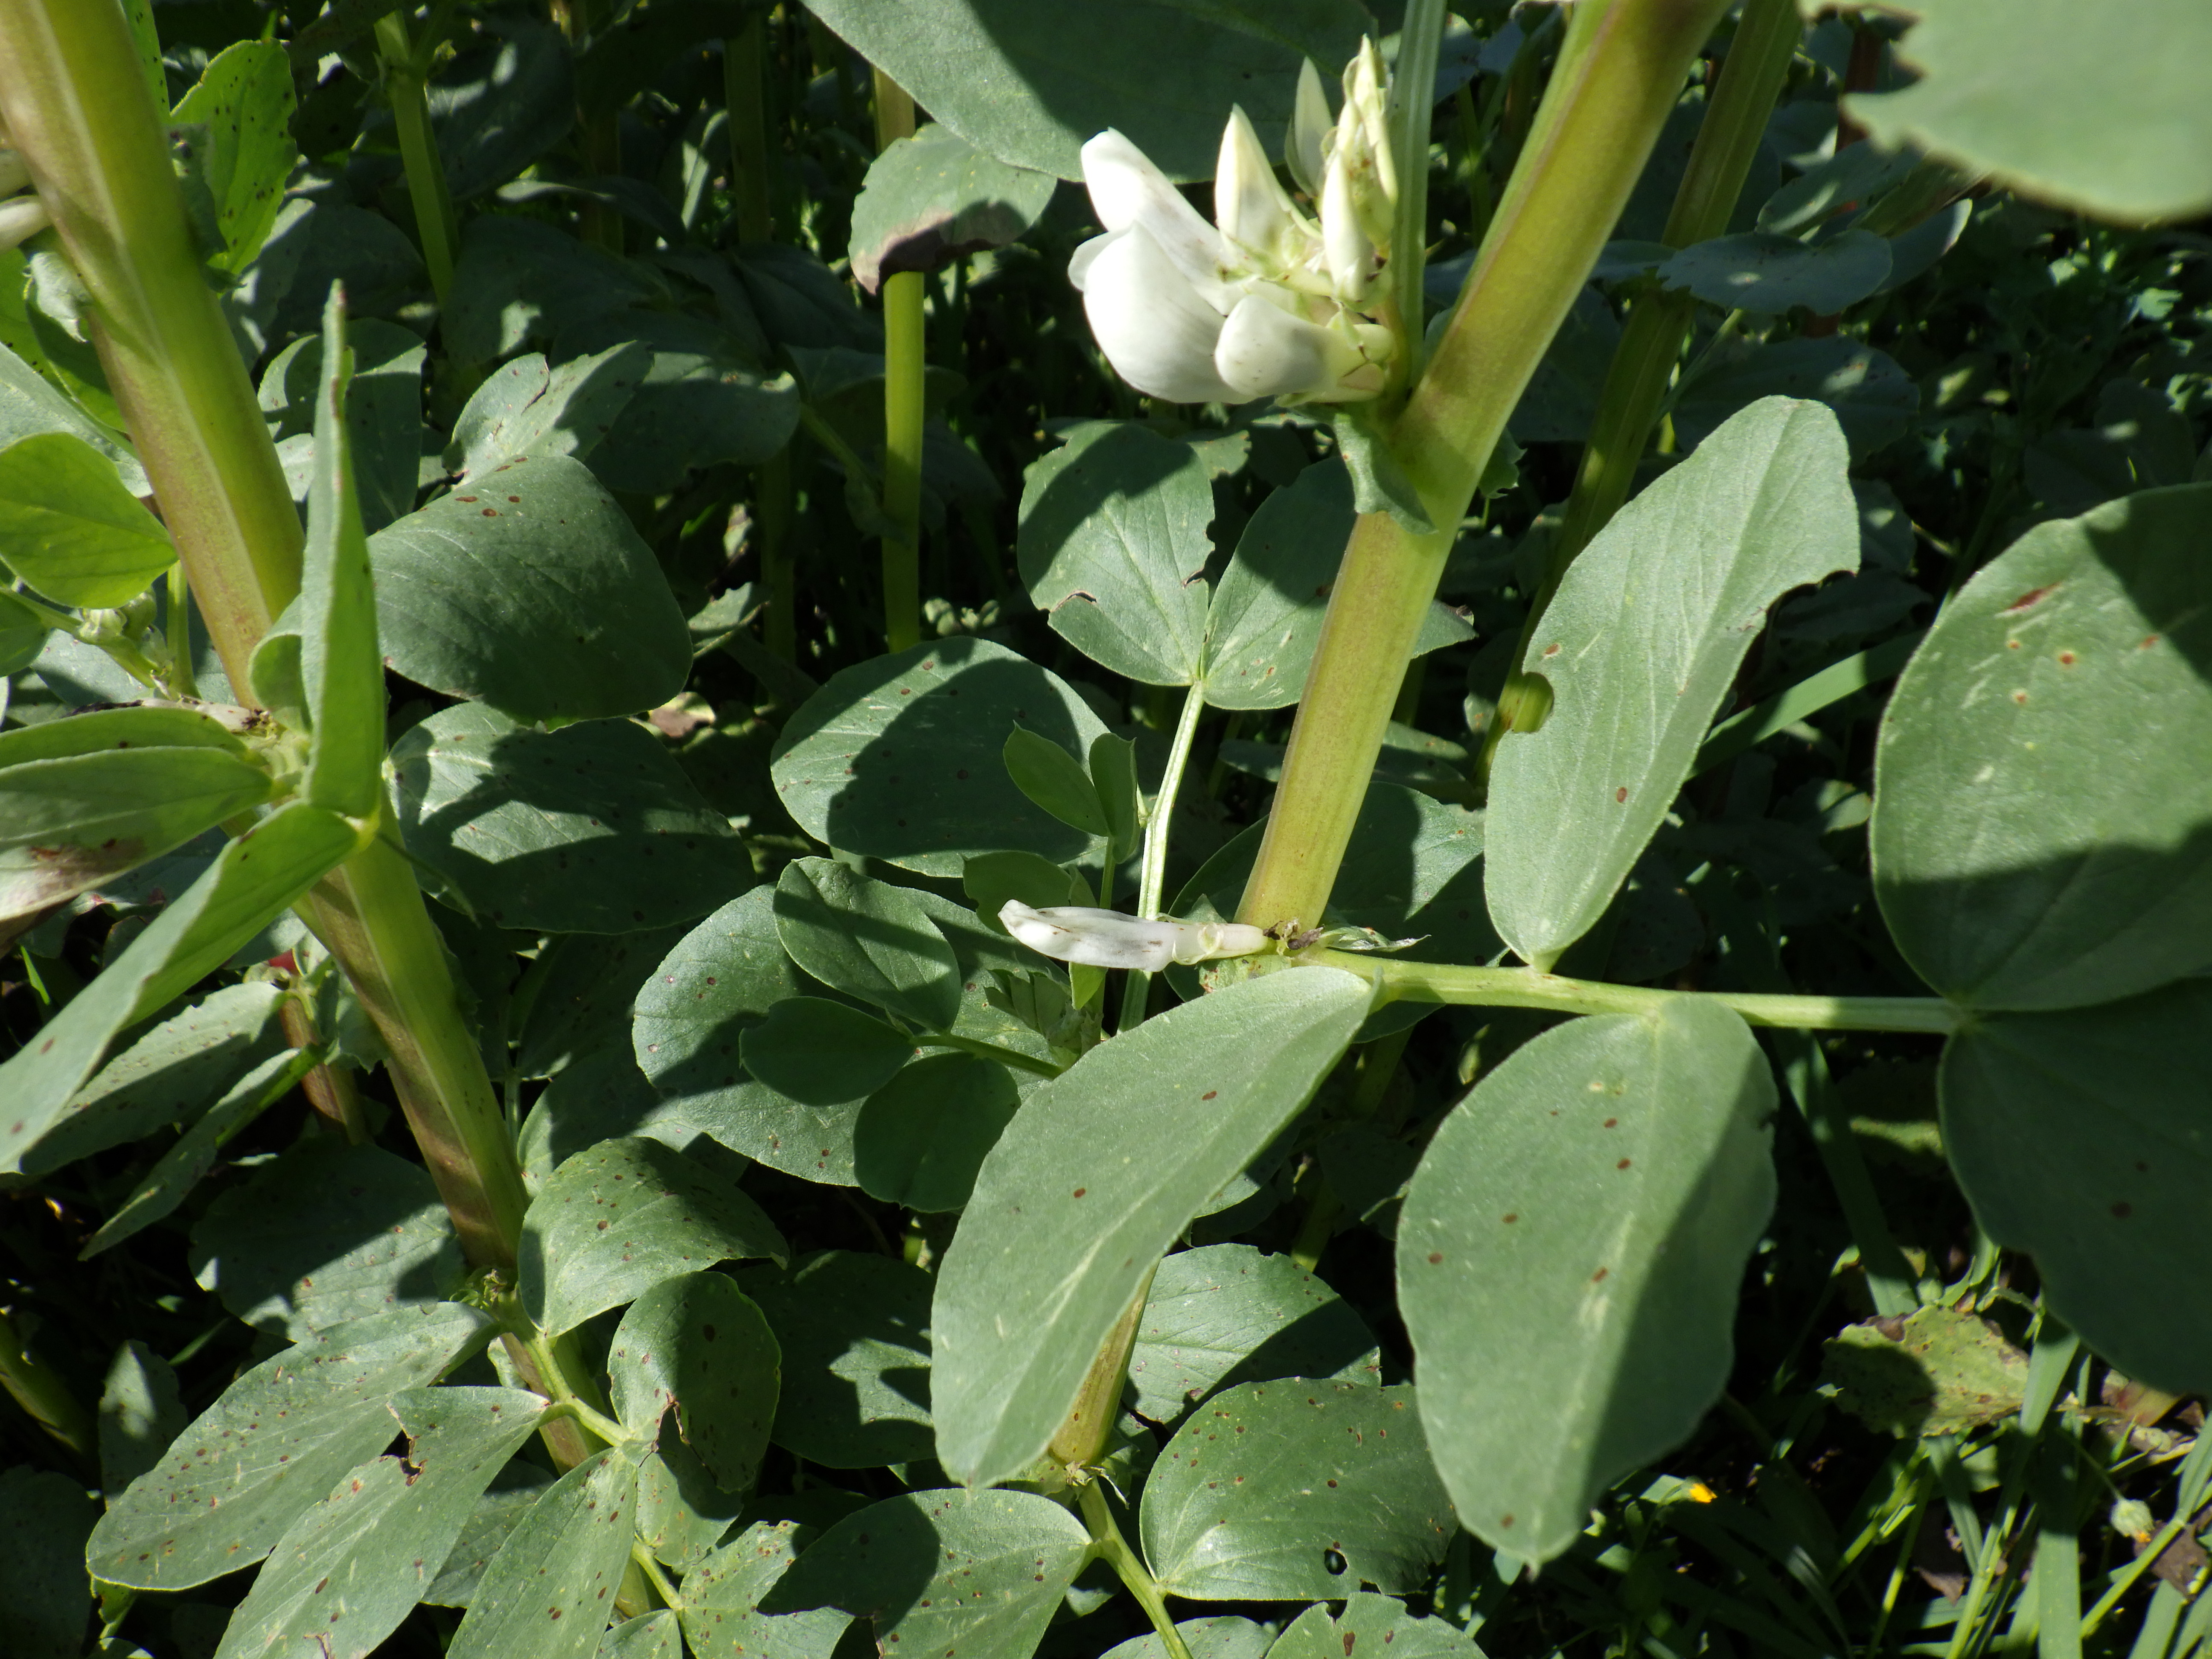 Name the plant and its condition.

faba bean, chocolate spot, rust
